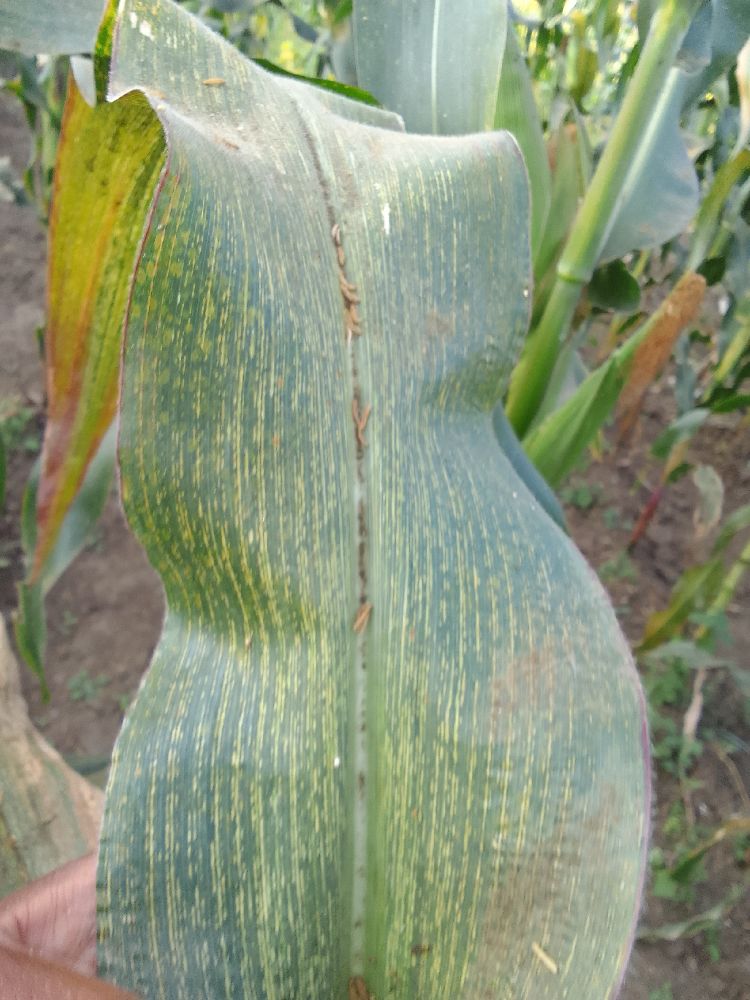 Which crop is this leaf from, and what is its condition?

maize, maize streak virus
